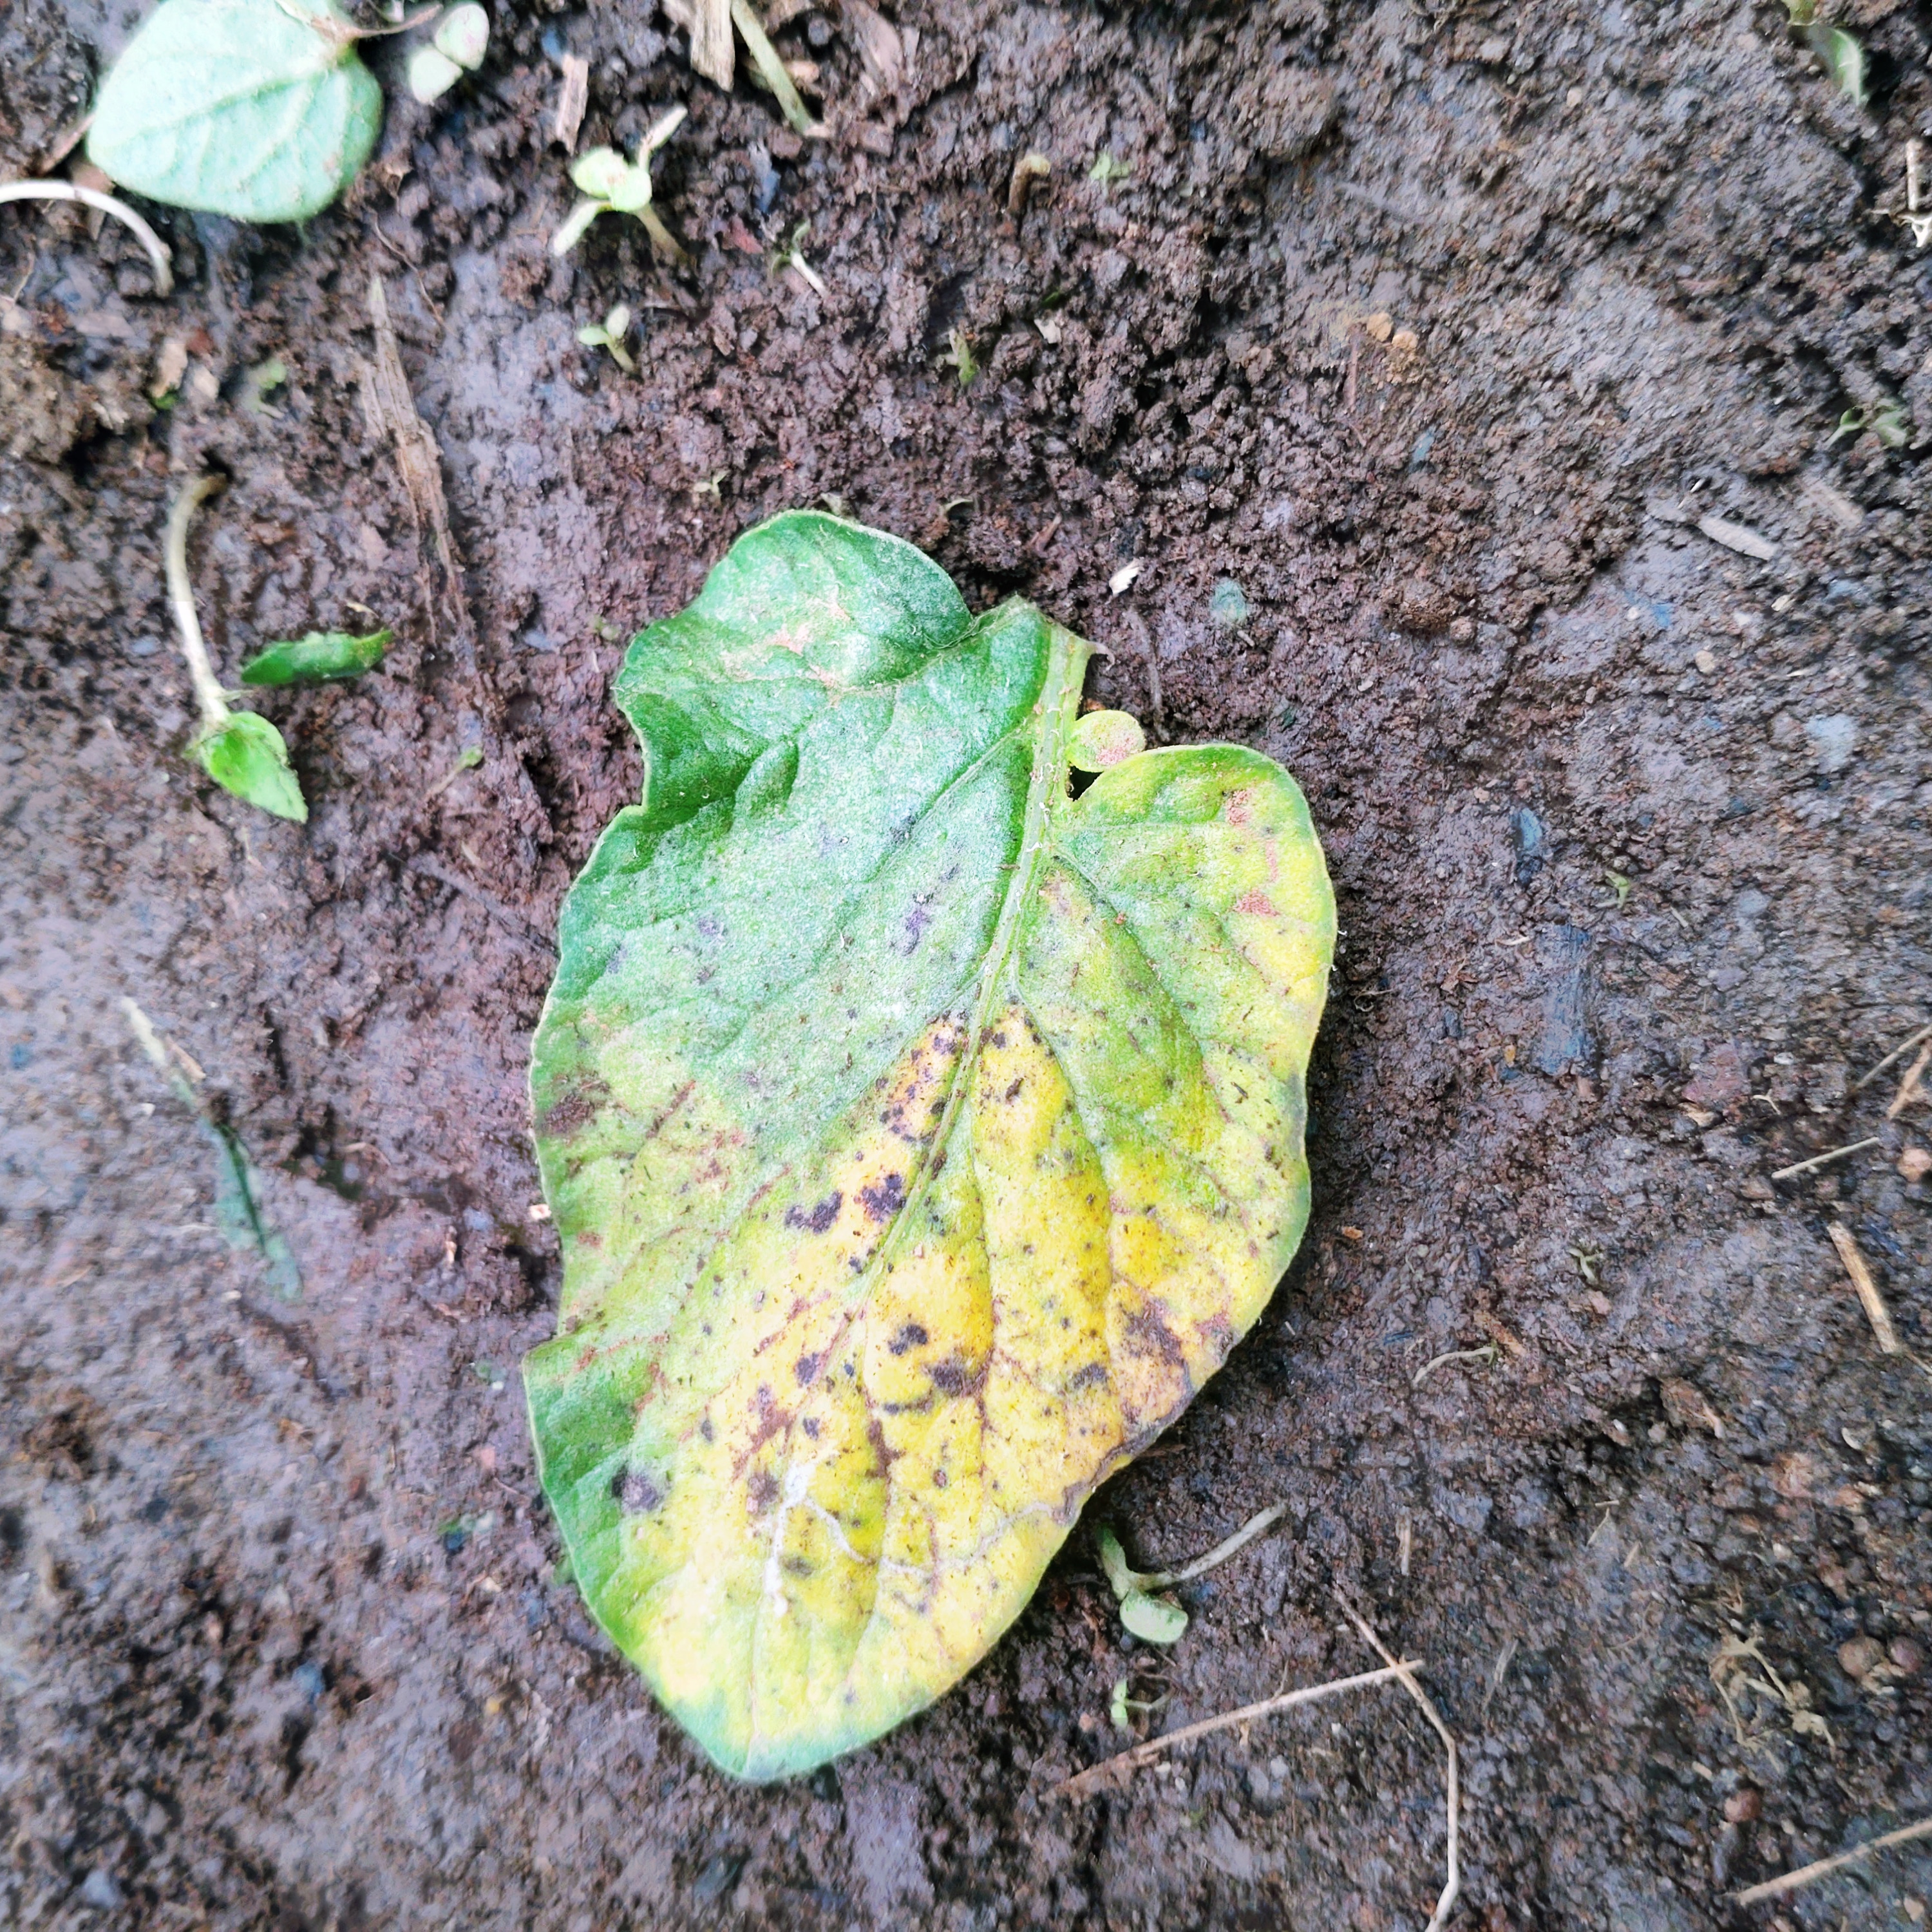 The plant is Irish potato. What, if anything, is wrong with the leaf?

late blight
